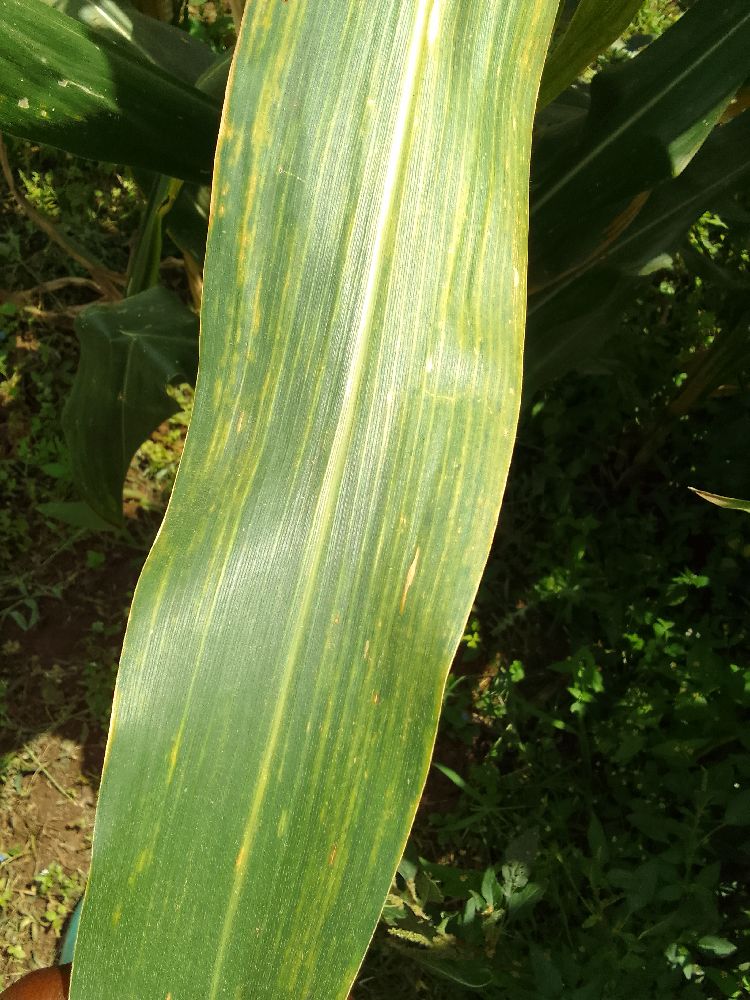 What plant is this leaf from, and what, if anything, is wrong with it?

maize, maize lethal necrosis
